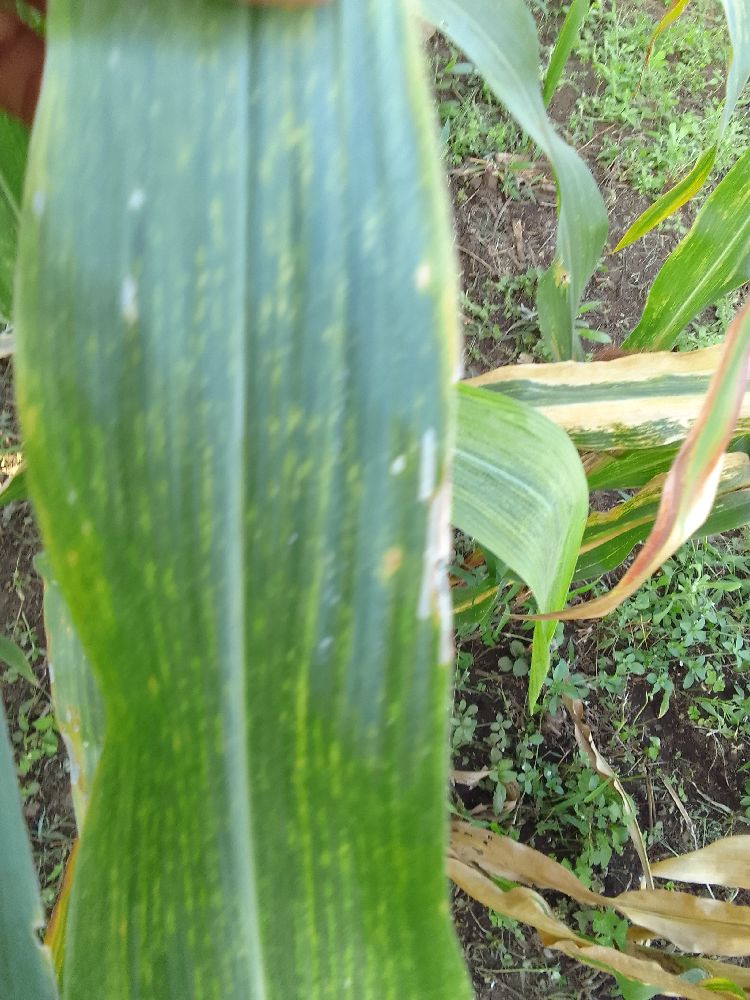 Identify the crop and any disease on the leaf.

maize, maize lethal necrosis
